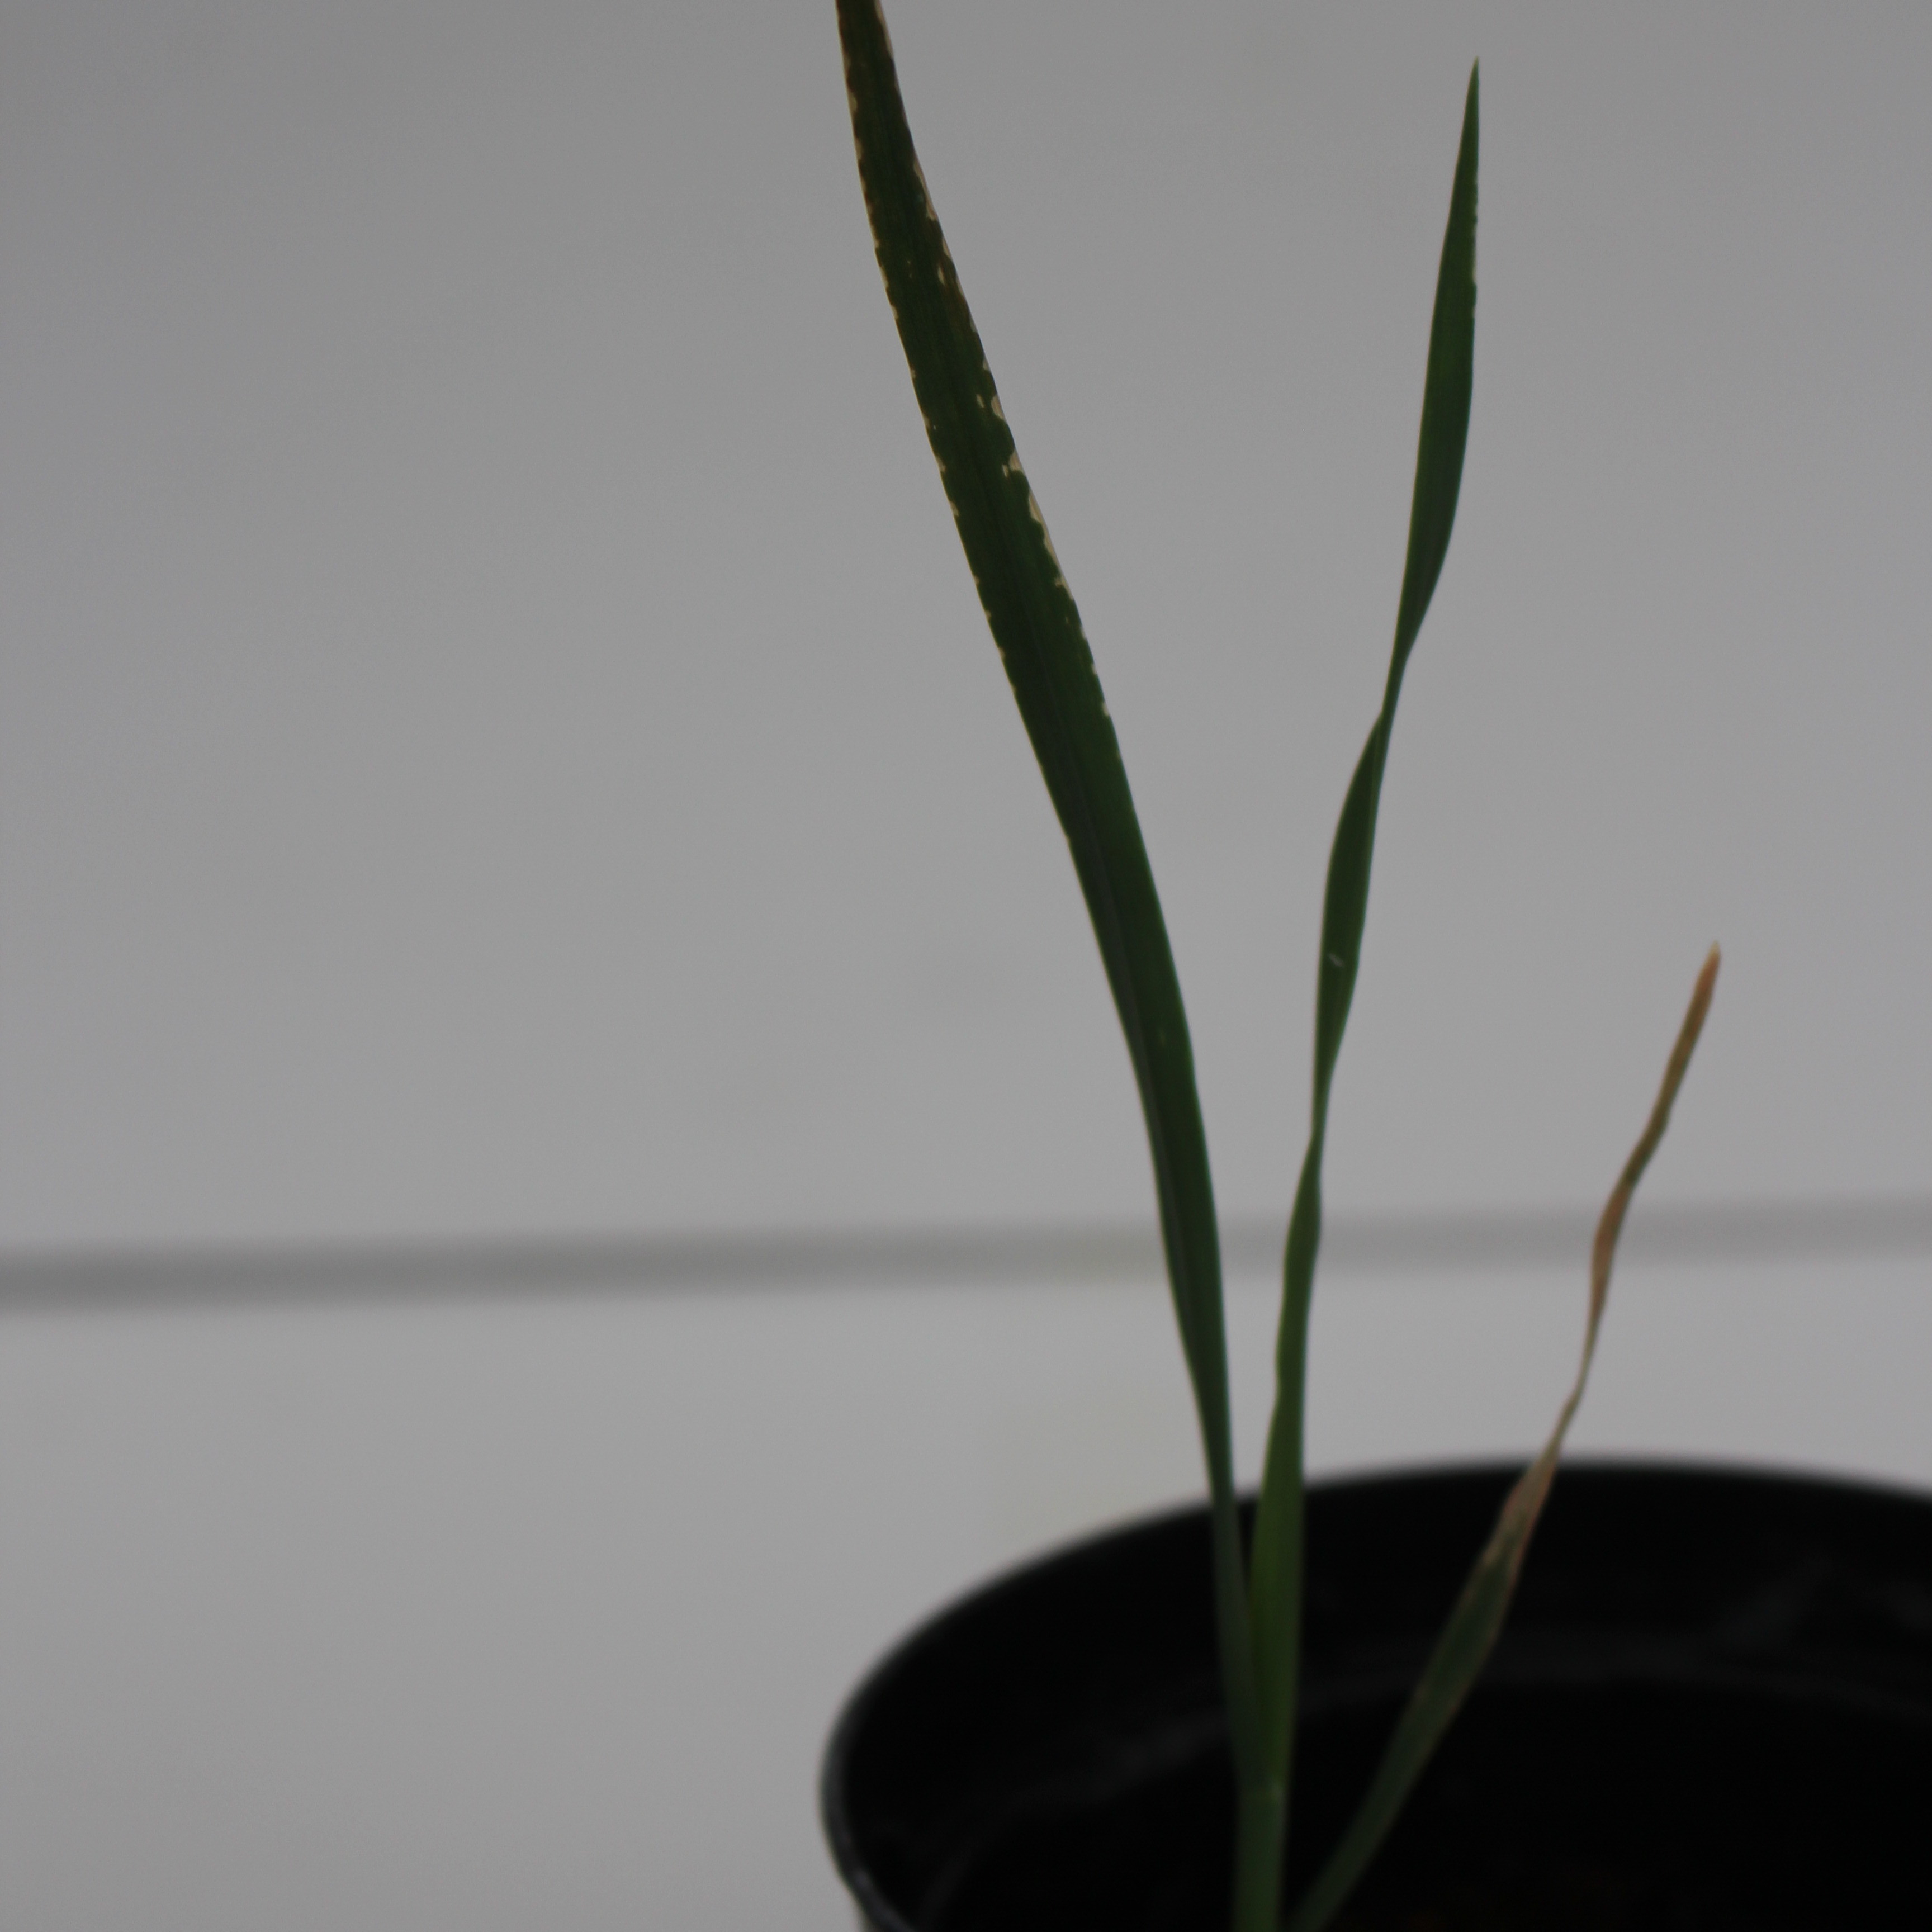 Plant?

Avena sterilis
